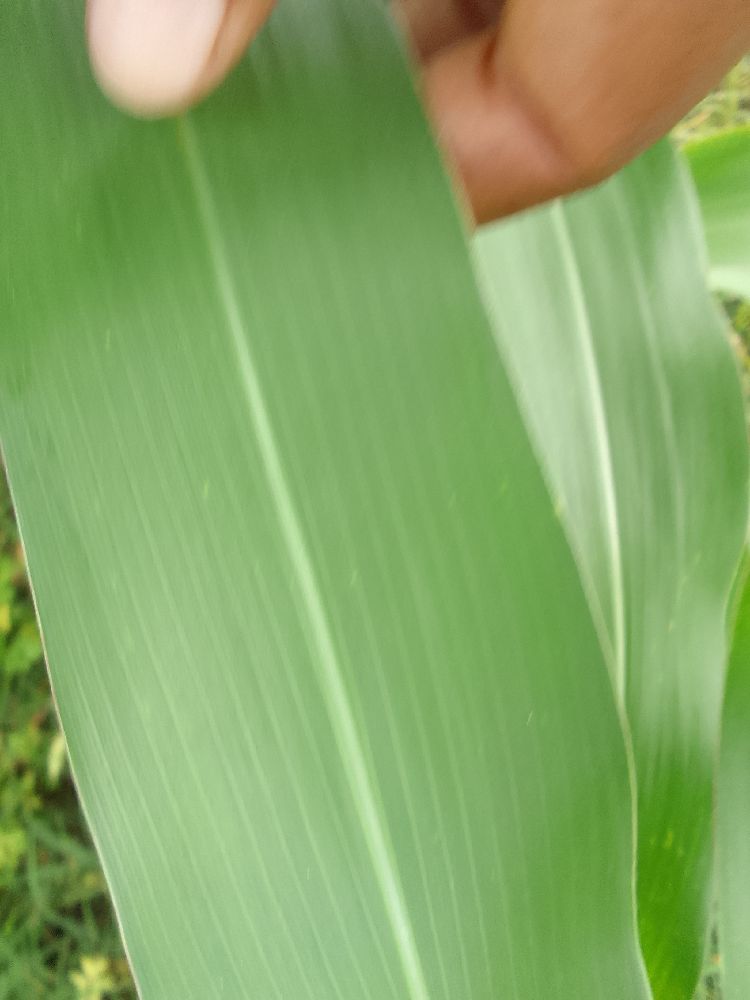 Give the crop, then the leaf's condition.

maize, healthy
